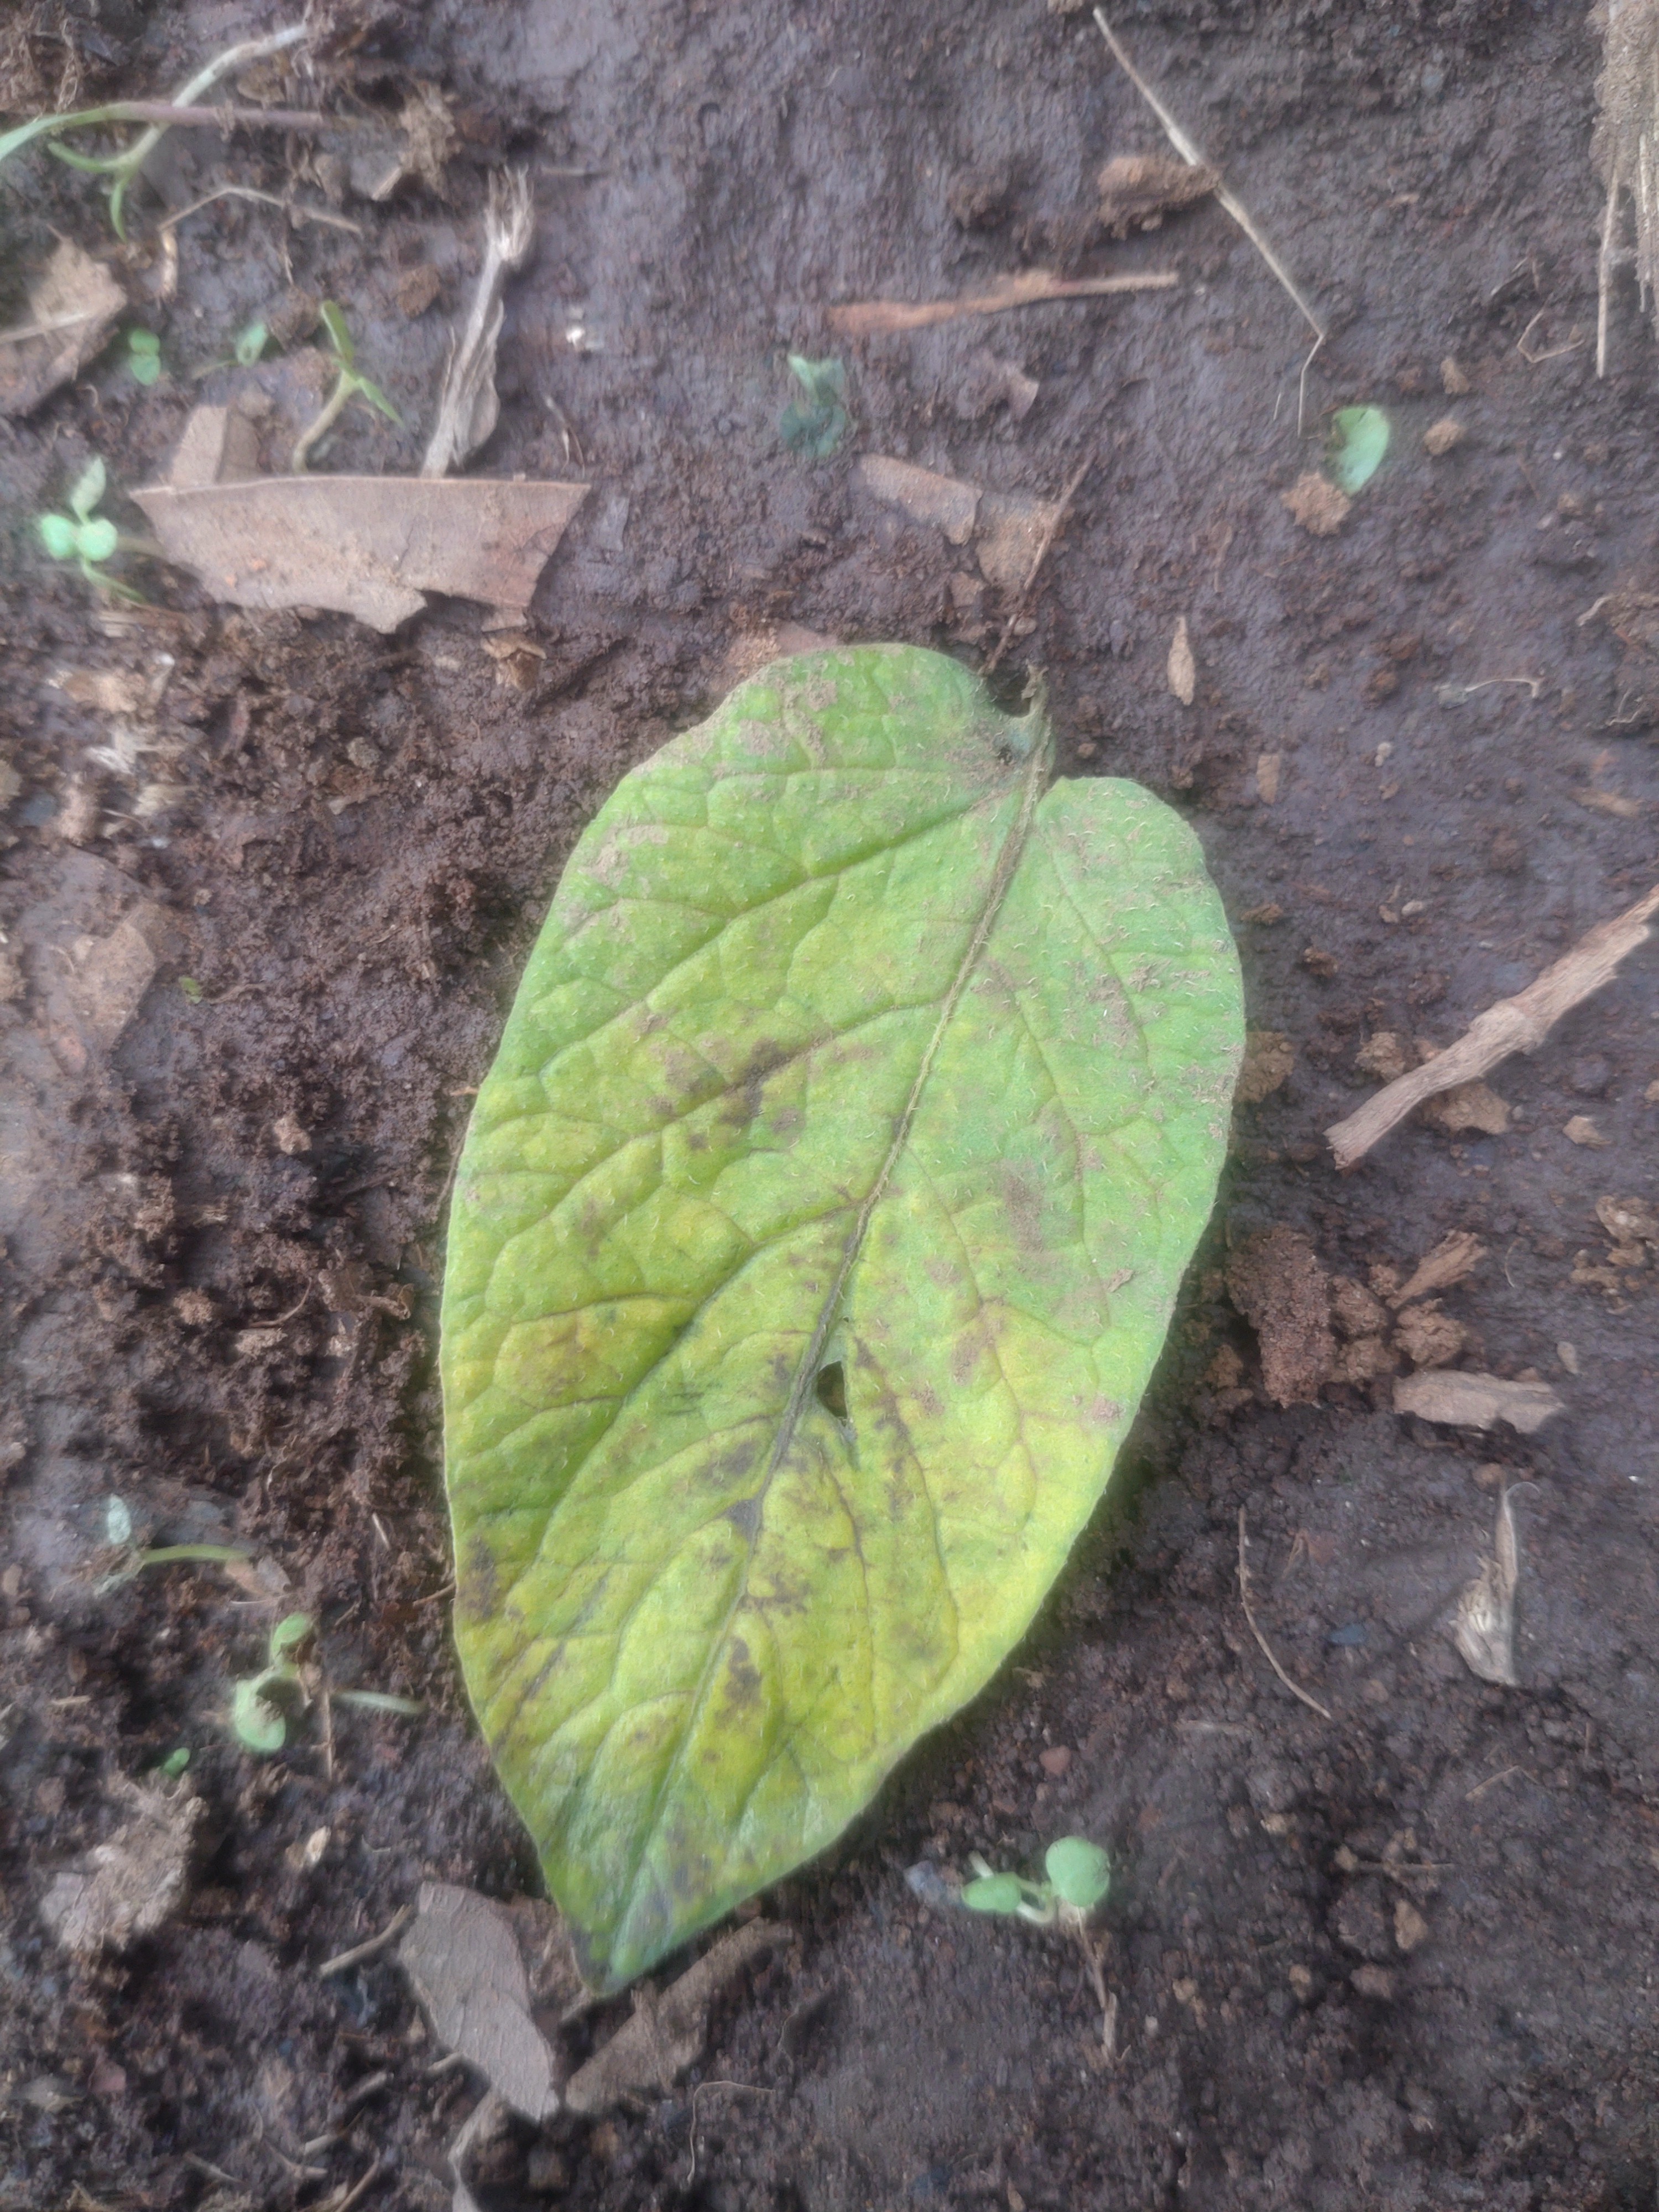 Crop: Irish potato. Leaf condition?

late blight
